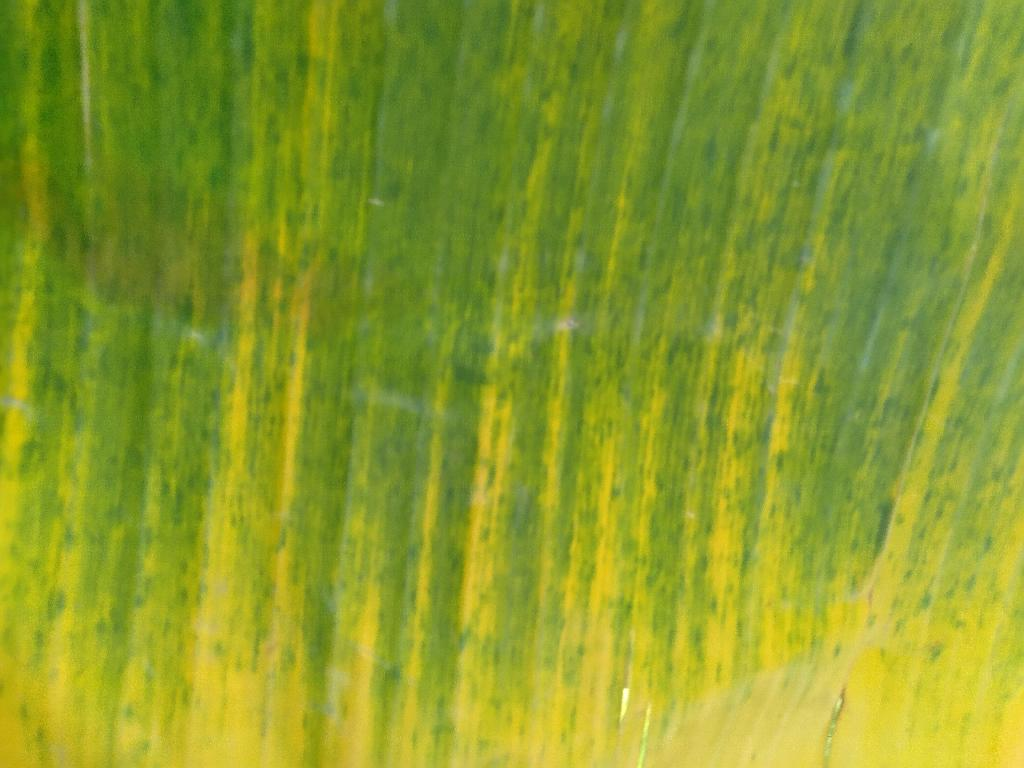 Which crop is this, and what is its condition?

banana, fusarium wilt race 1
